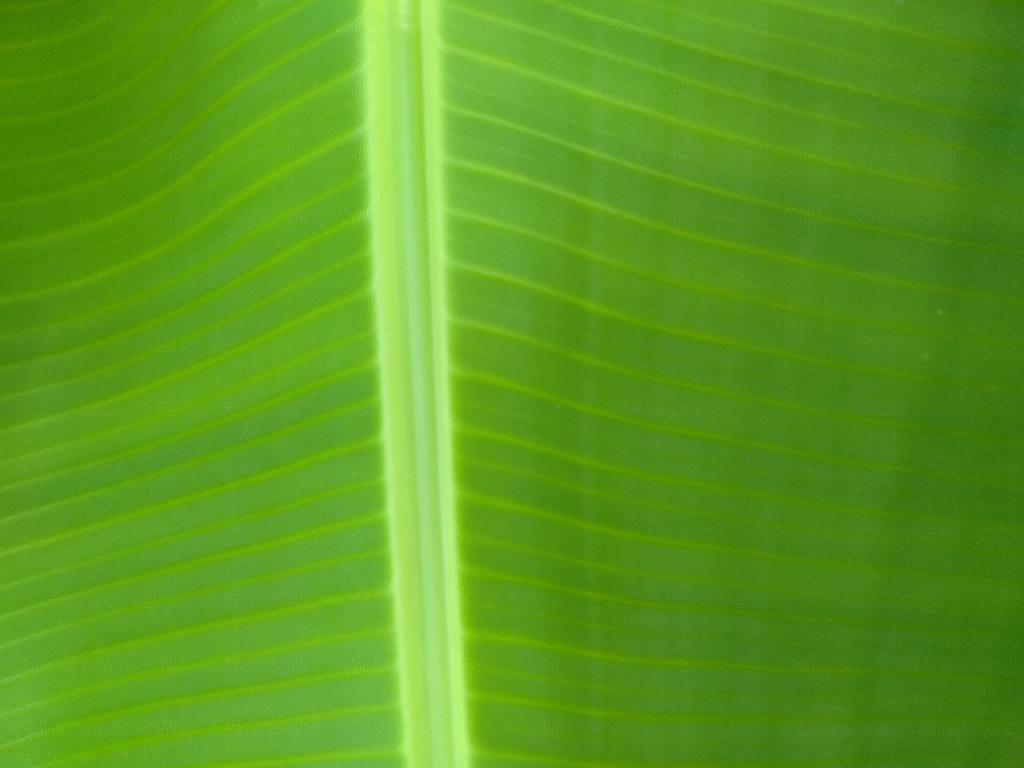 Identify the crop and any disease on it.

banana, healthy
